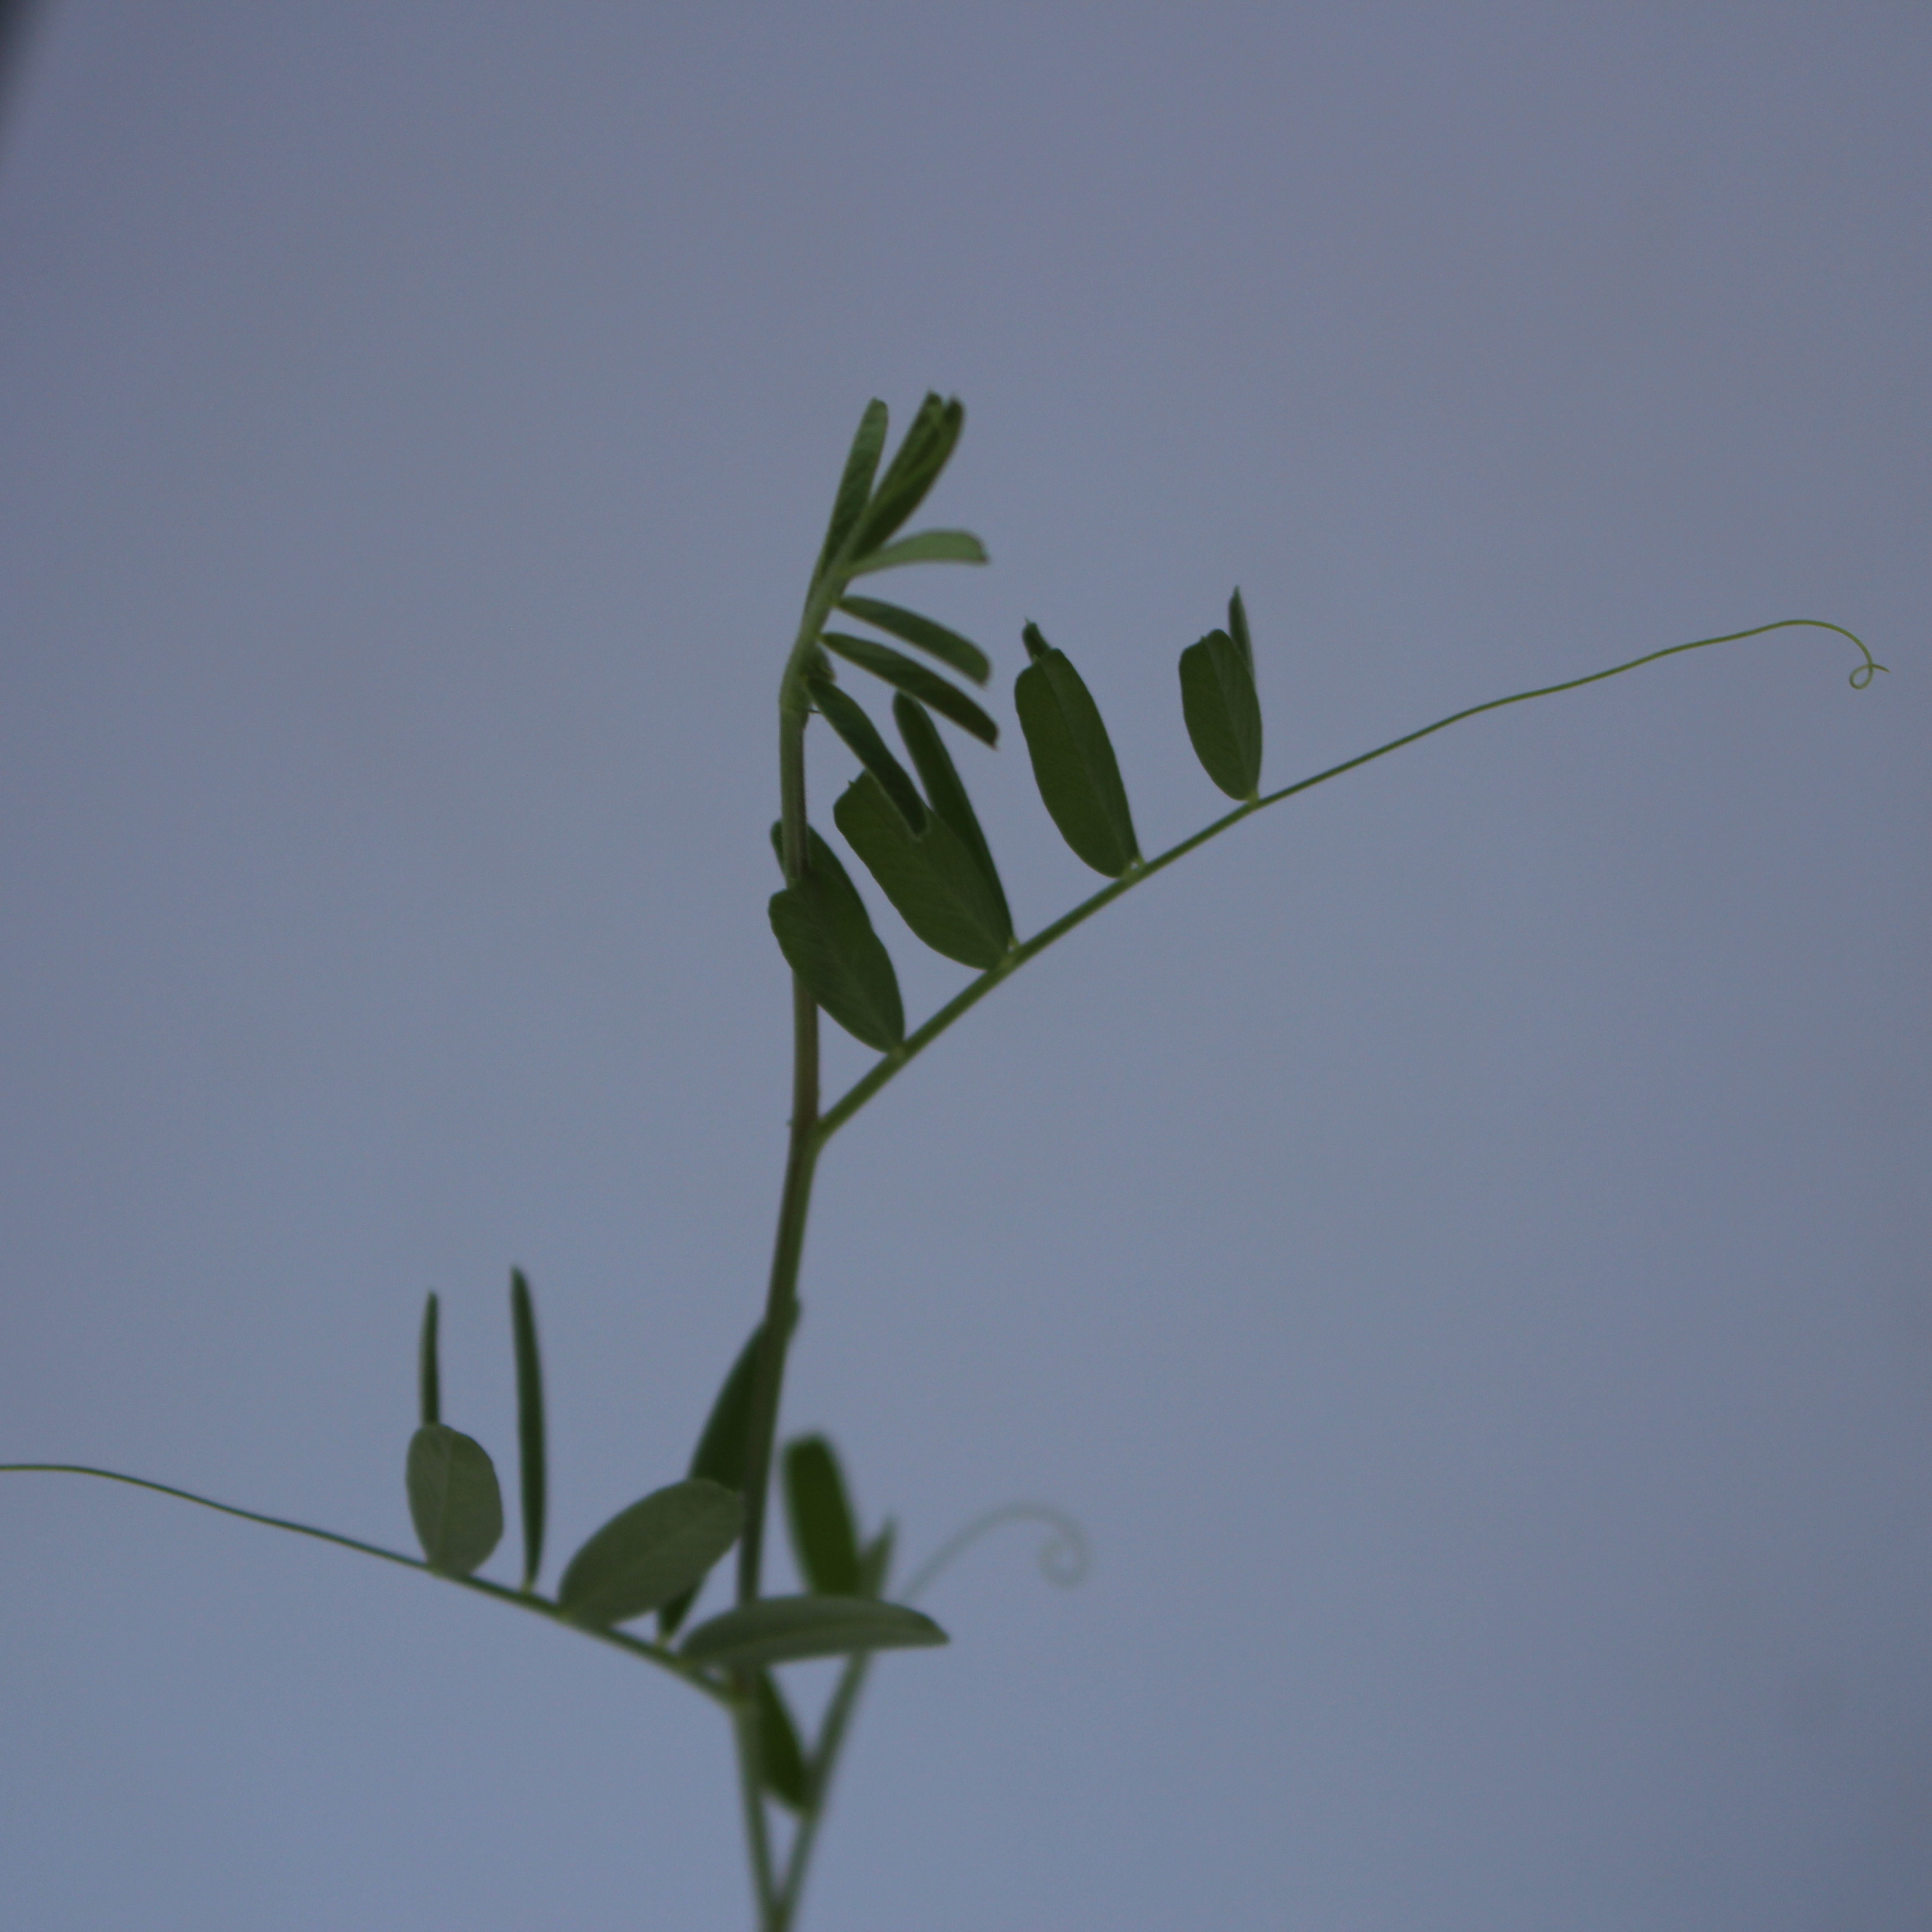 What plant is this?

Vicia sativa
